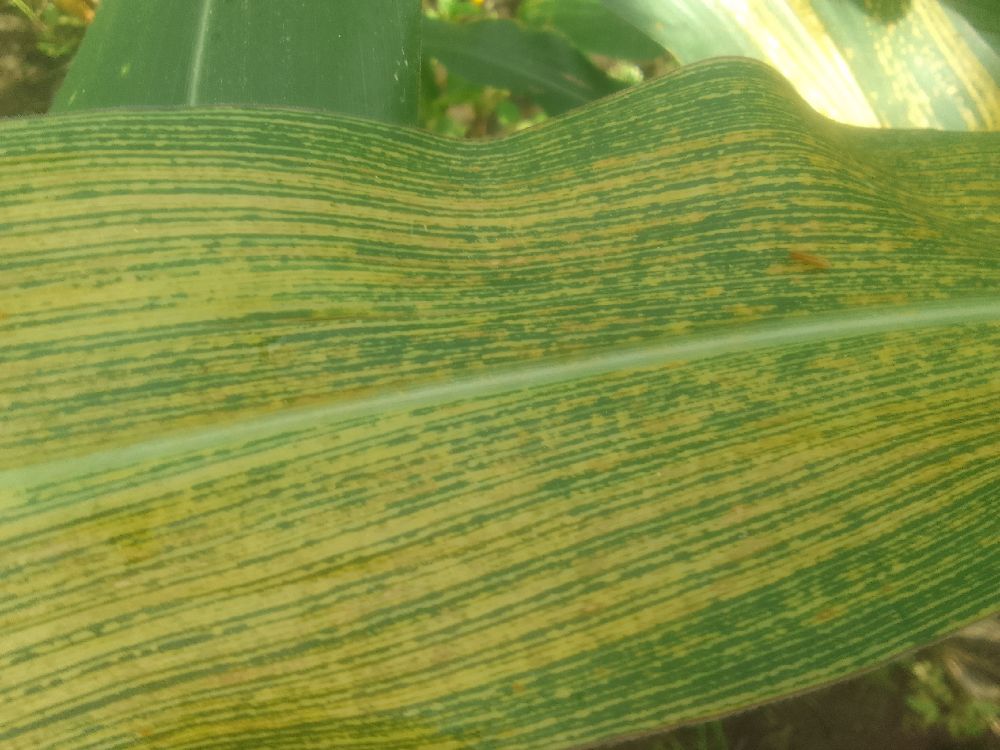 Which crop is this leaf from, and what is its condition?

maize, maize streak virus
